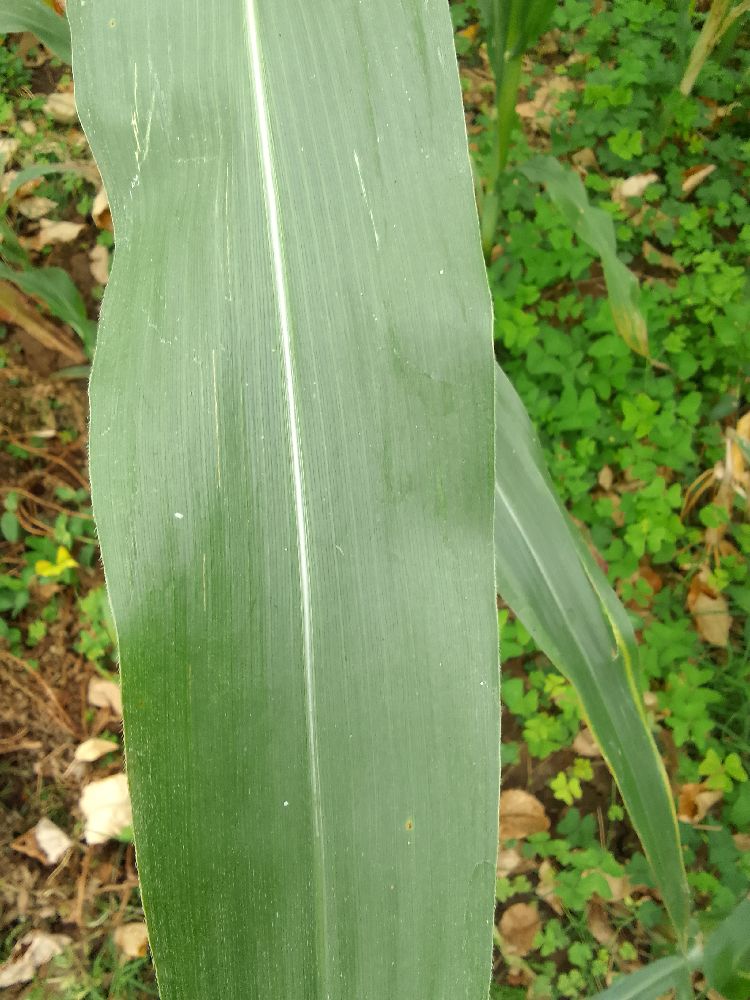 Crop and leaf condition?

maize, healthy
